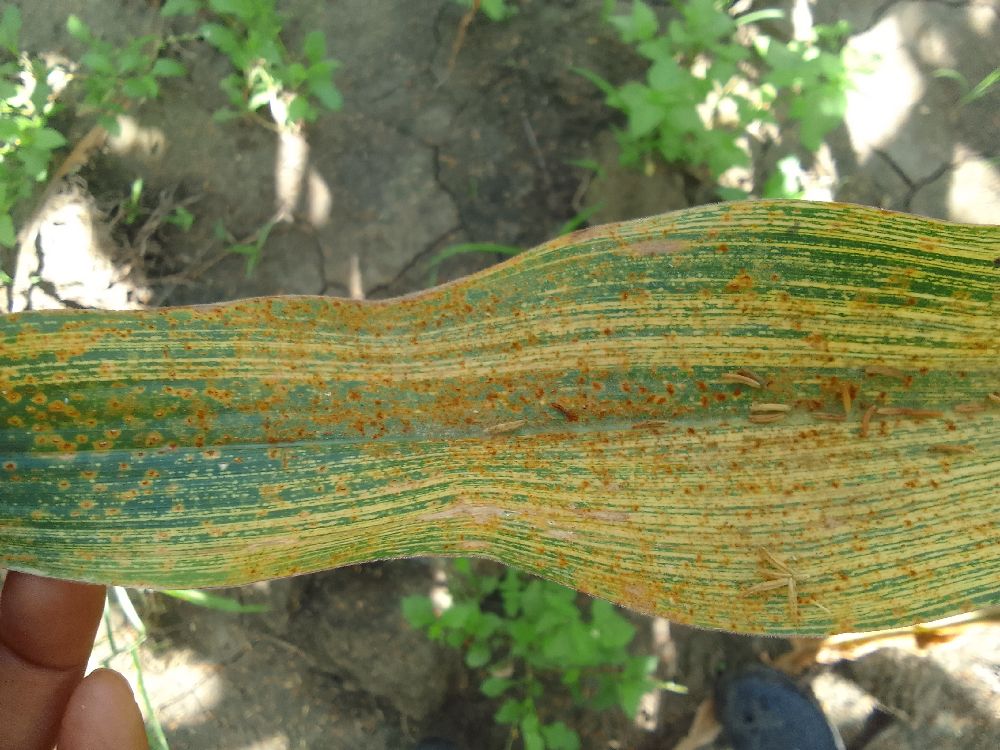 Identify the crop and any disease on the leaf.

maize, maize streak virus
